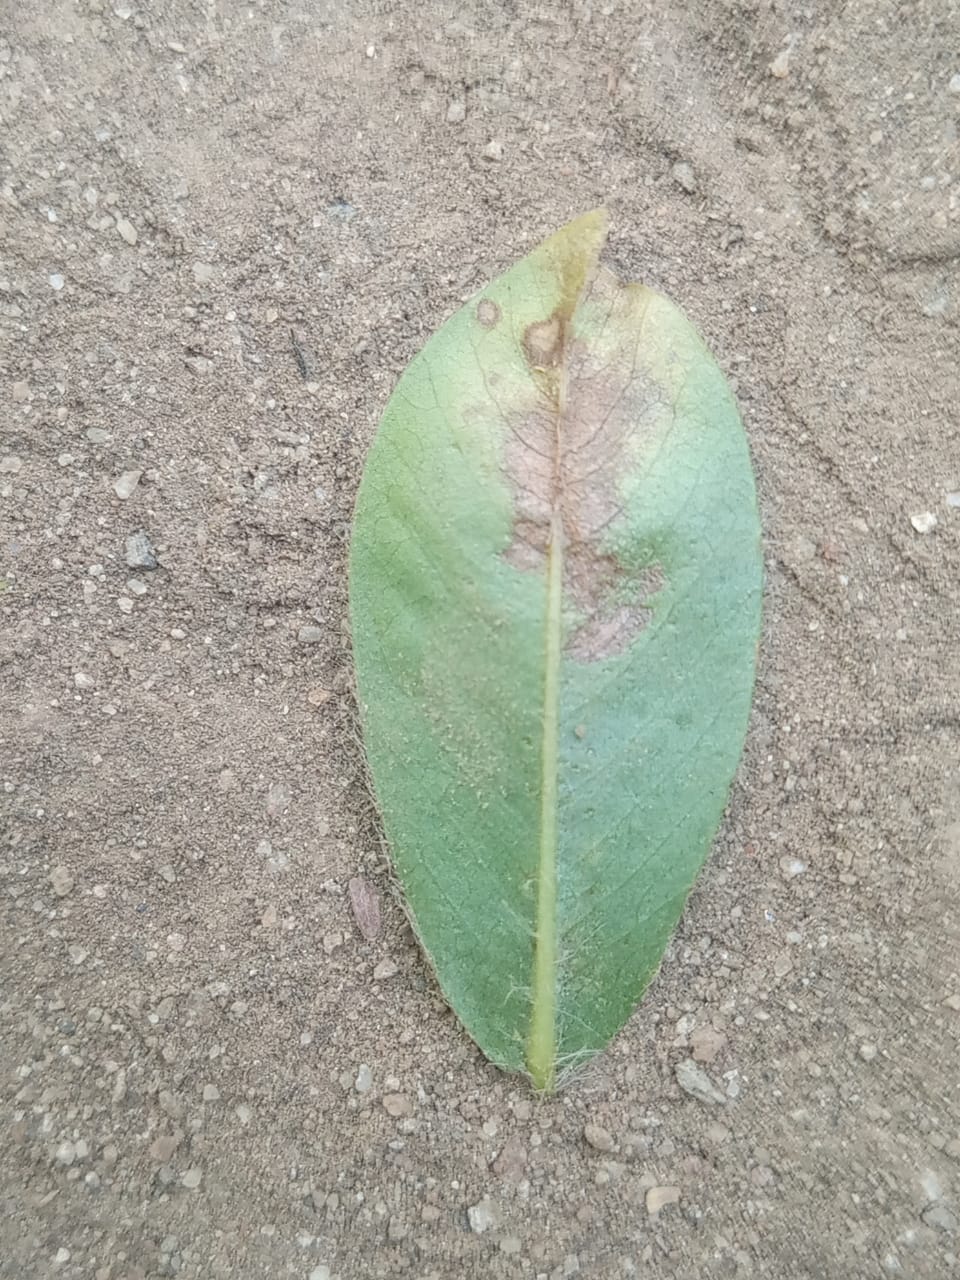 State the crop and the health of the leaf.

peanut, phoma arachidicola
